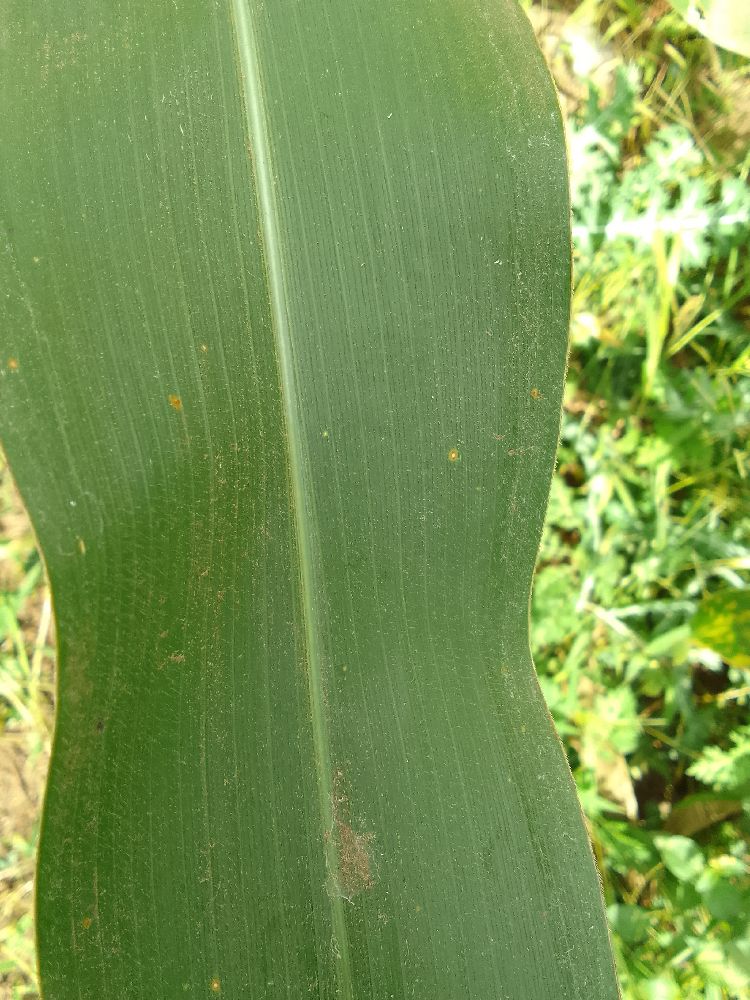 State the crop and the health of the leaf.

maize, healthy
